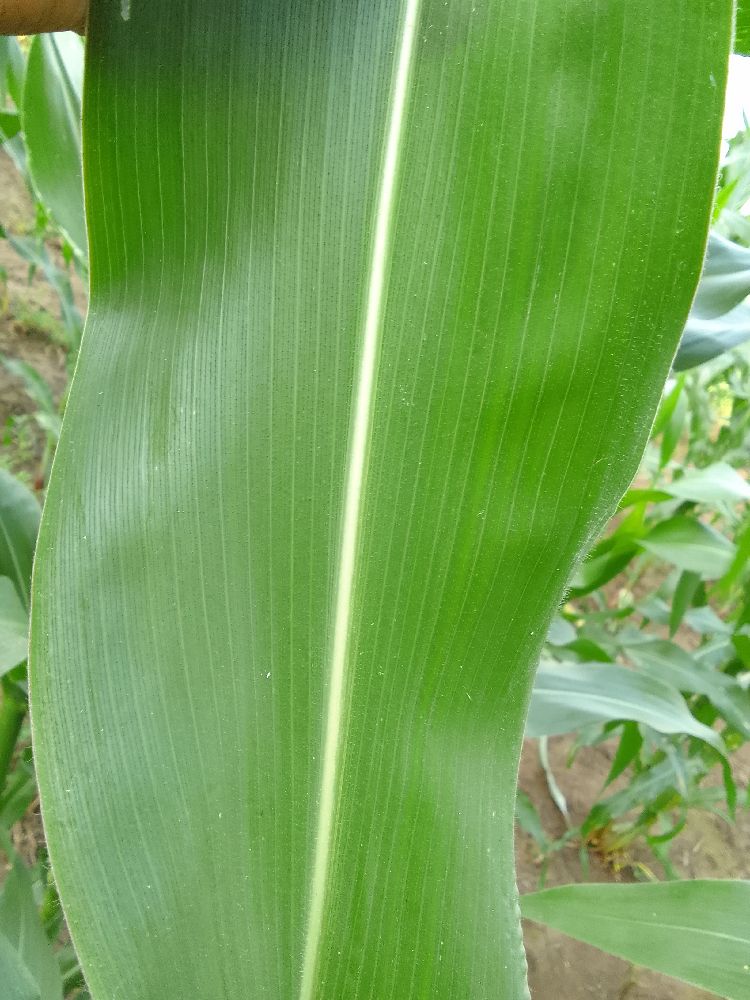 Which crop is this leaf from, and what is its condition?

maize, healthy
